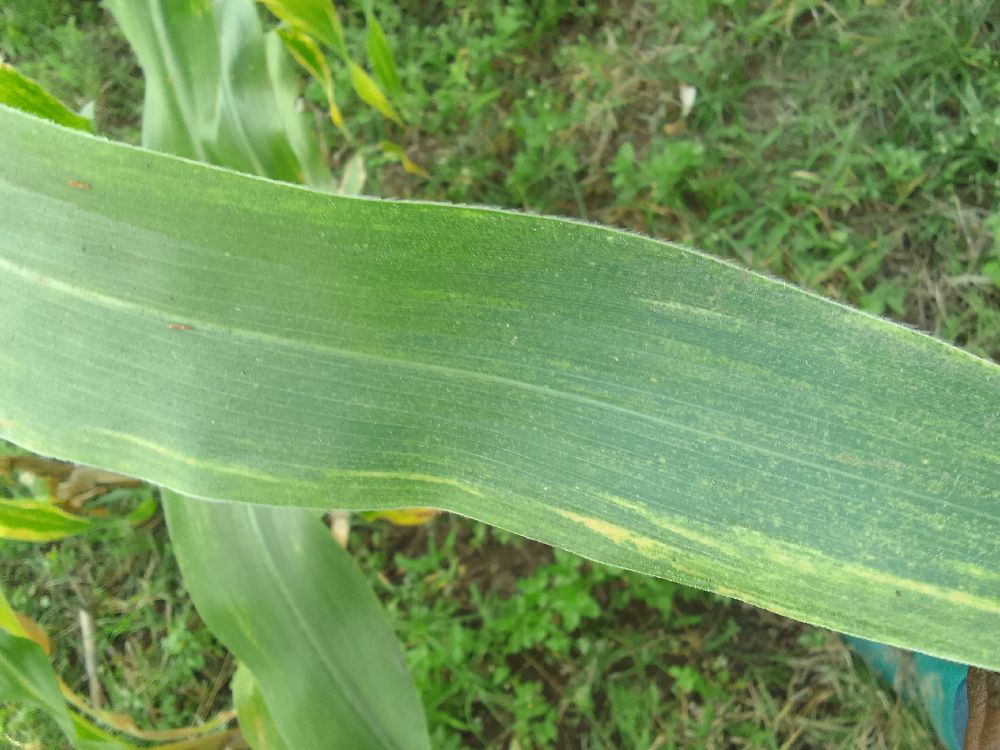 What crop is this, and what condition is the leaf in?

maize, maize lethal necrosis
